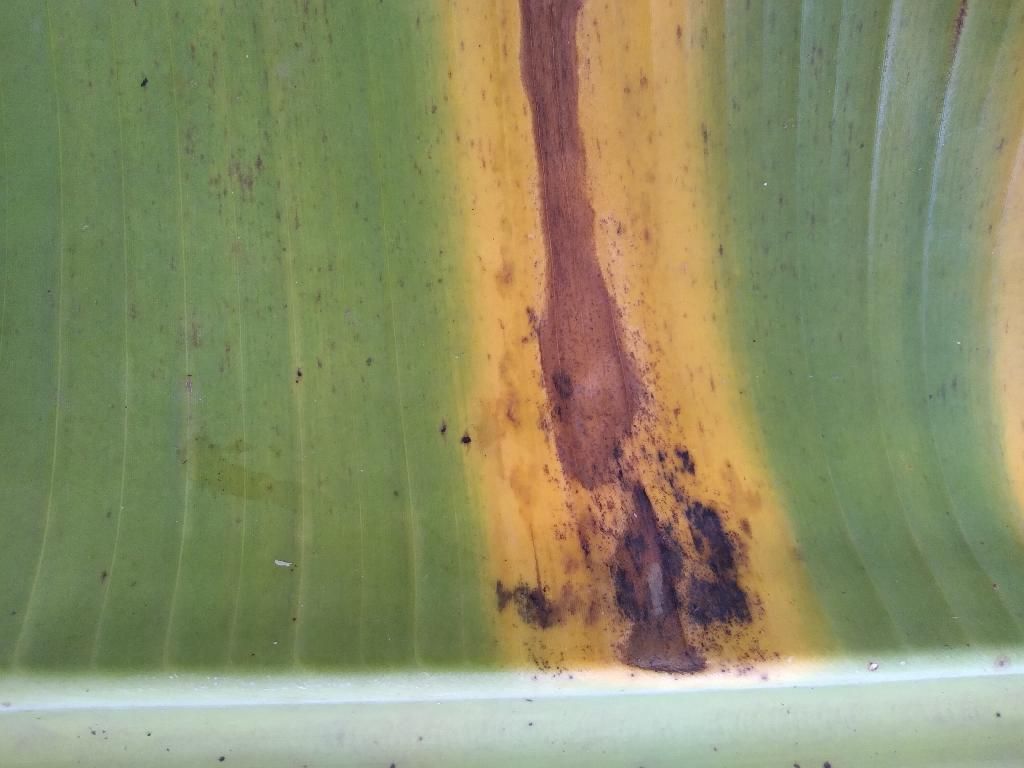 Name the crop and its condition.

banana, black sigatoka
